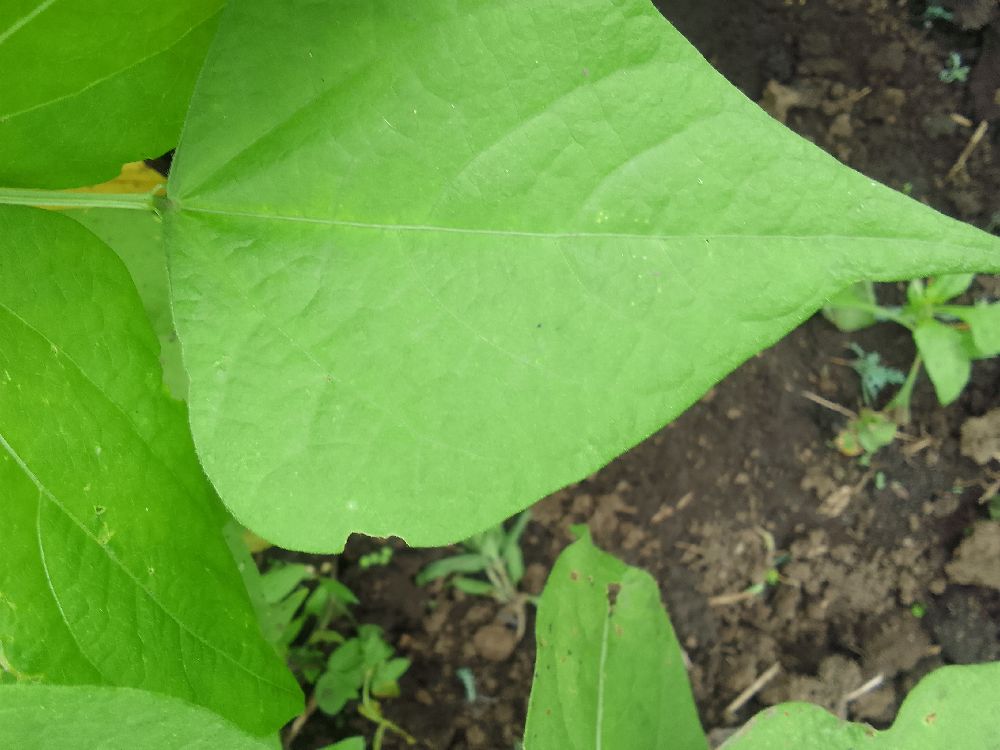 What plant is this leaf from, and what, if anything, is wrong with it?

common bean, healthy
